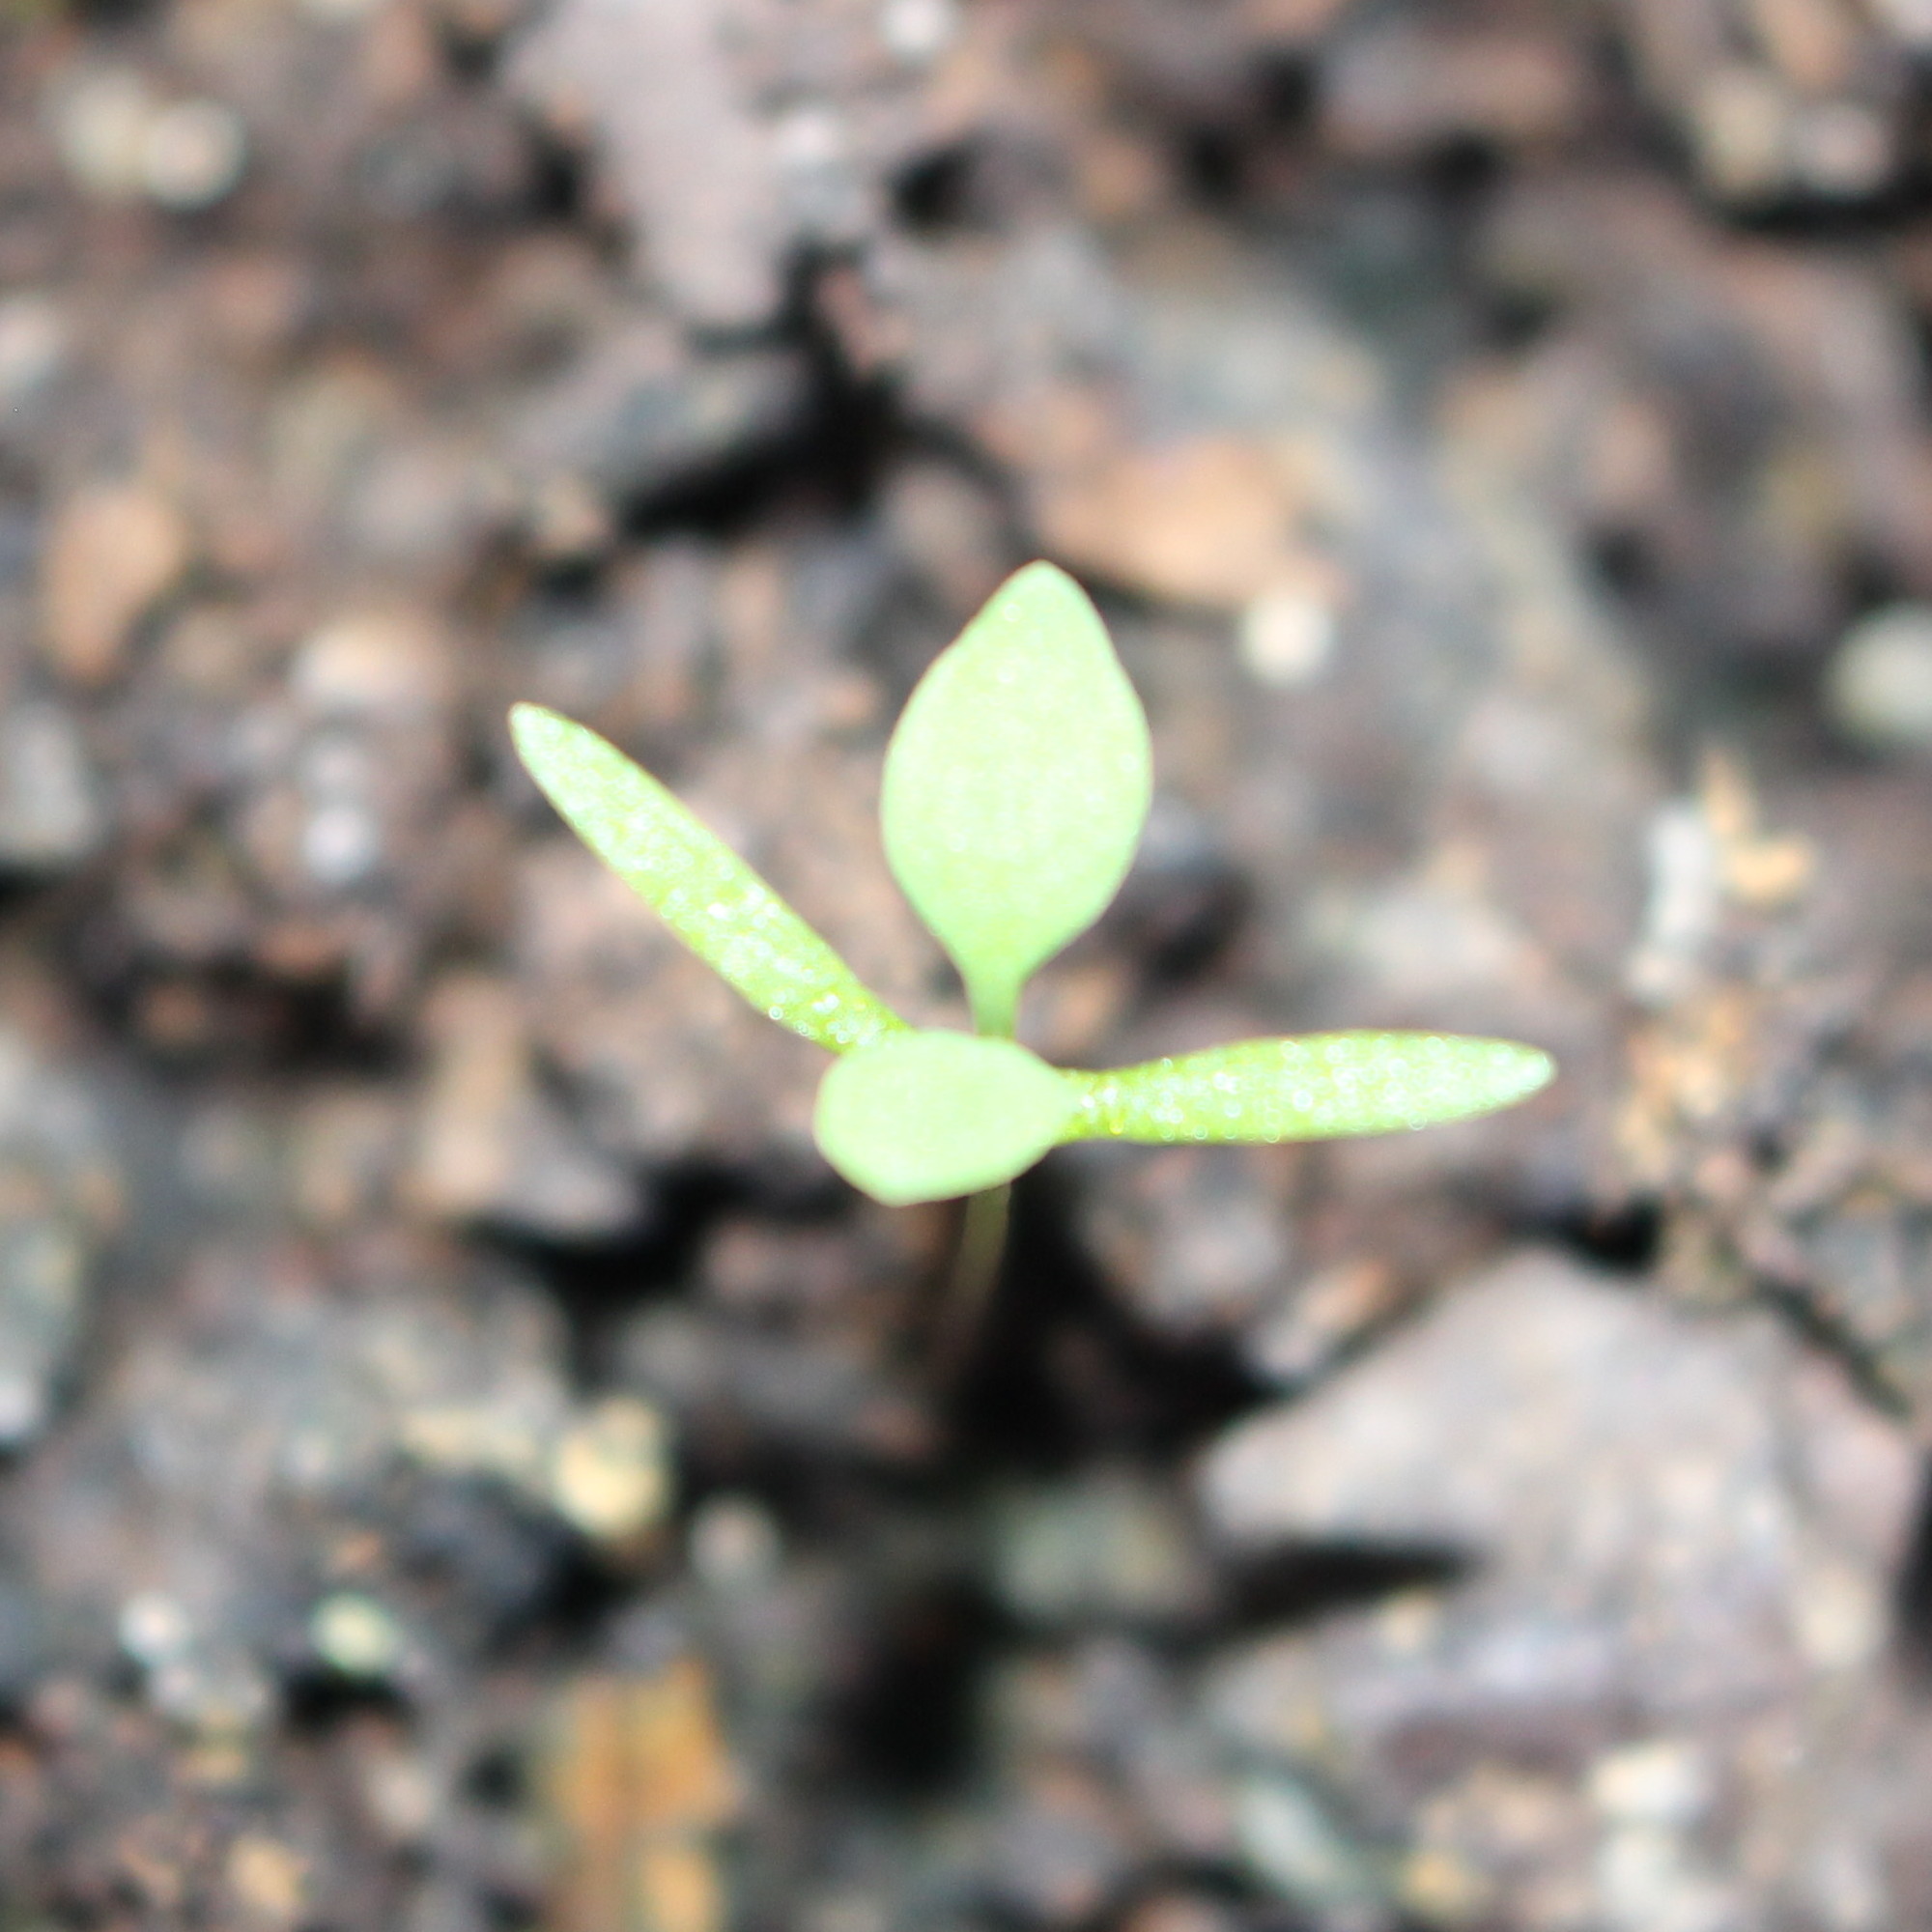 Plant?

Papaver rhoeas
